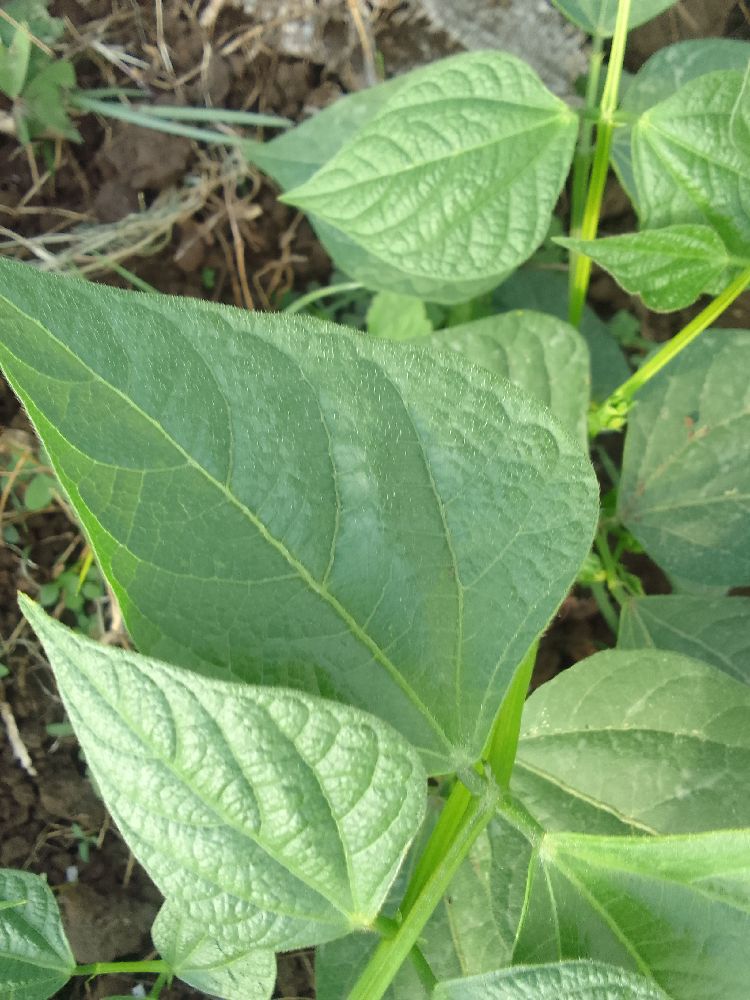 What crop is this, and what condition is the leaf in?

common bean, healthy
